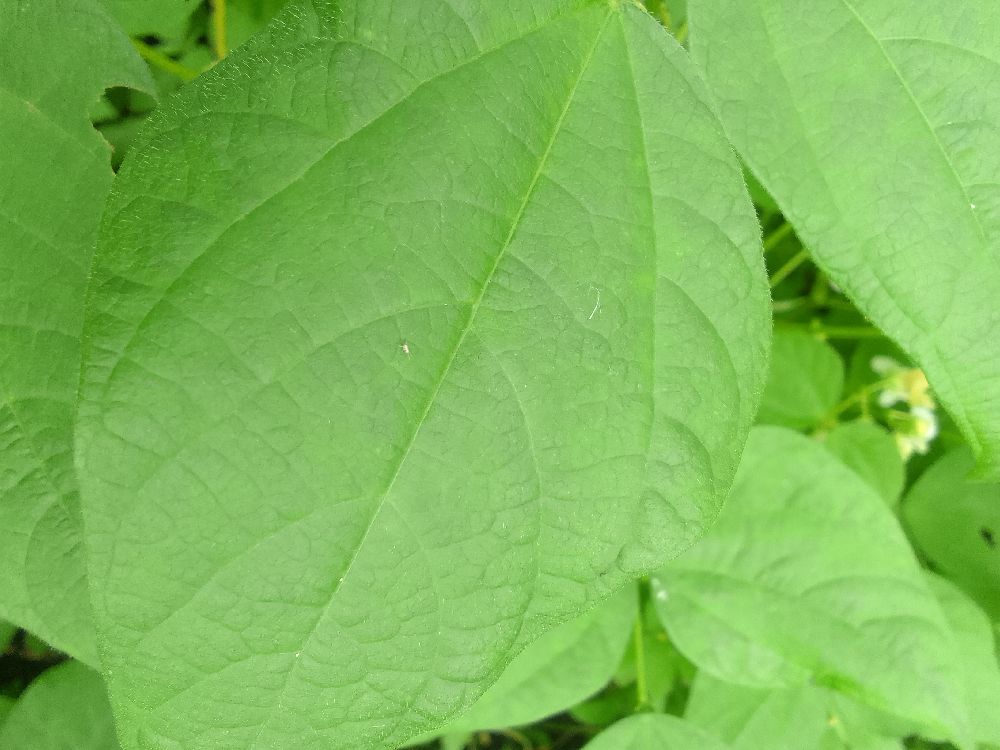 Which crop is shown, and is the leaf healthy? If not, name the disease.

common bean, healthy
